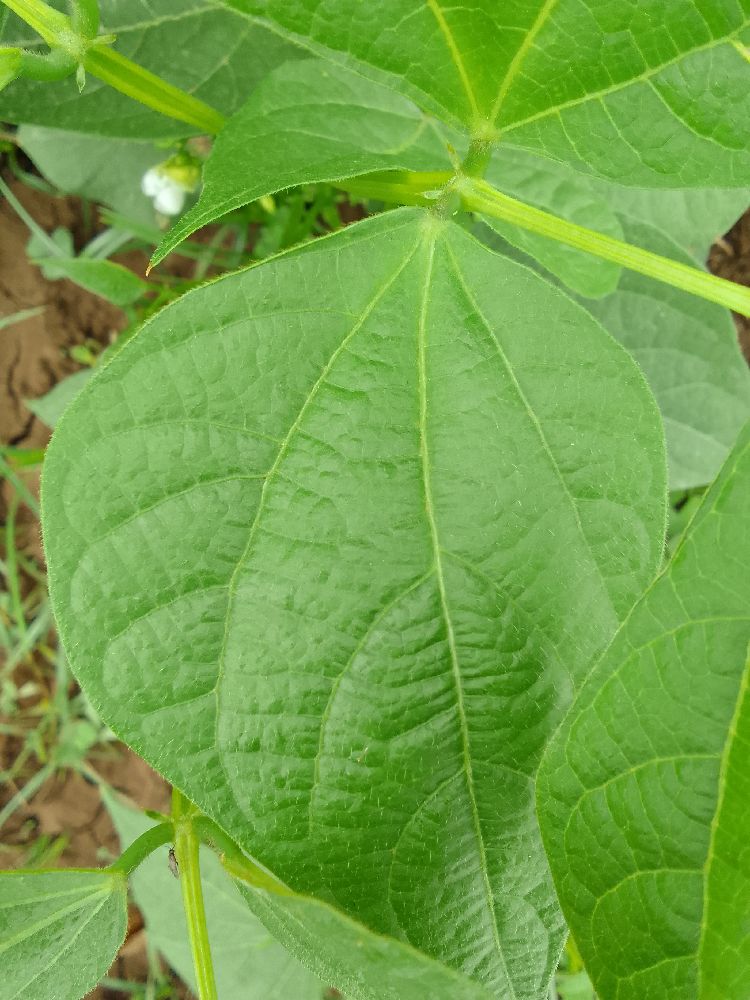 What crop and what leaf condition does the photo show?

common bean, healthy
